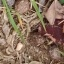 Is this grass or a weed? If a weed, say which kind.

grass
